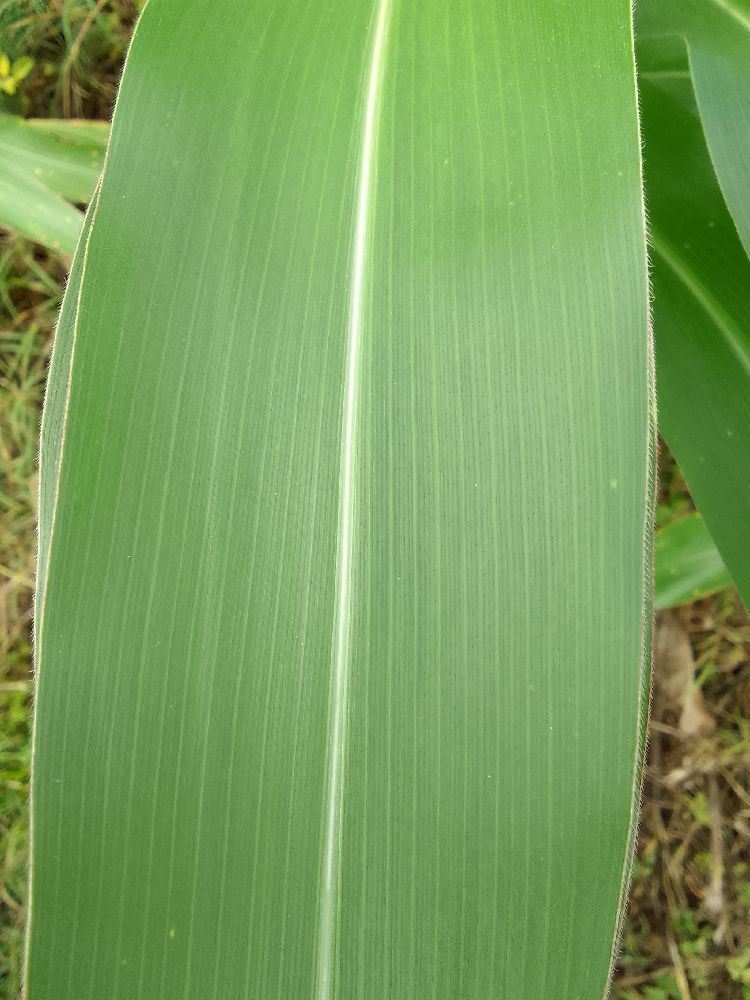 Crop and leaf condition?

maize, healthy
